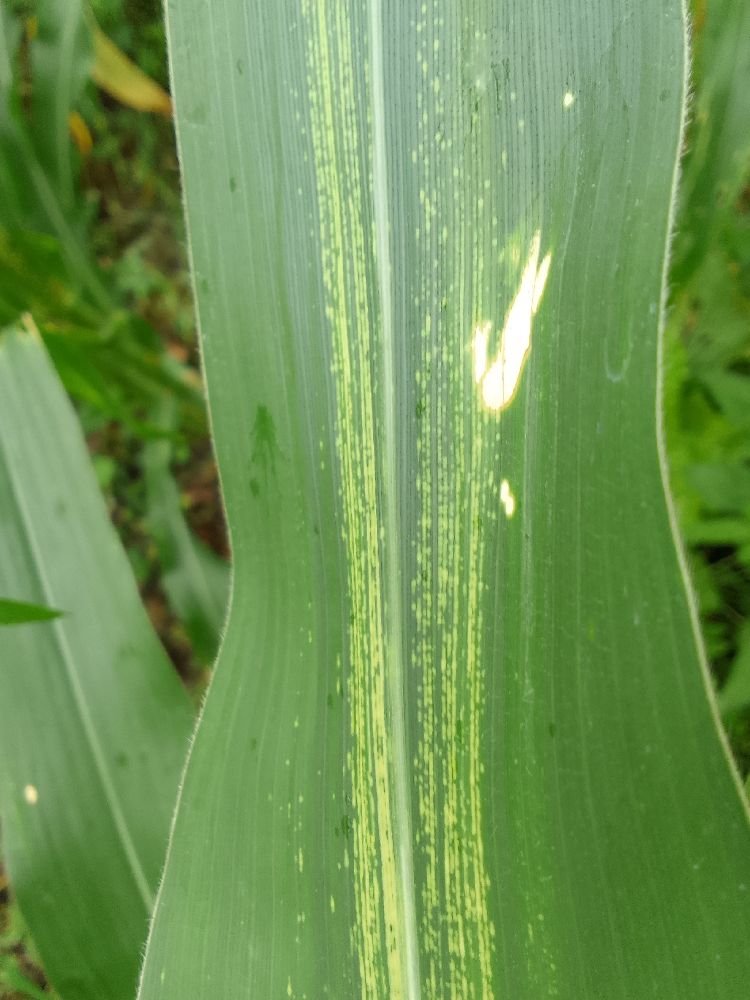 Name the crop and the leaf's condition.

maize, maize streak virus
